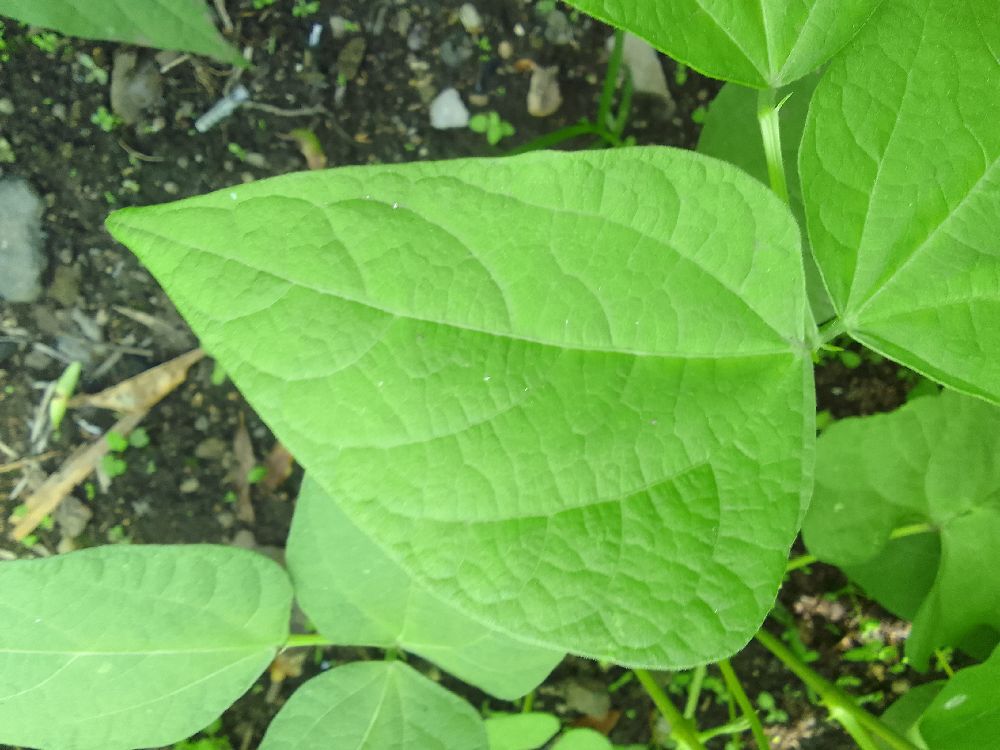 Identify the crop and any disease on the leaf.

common bean, healthy
